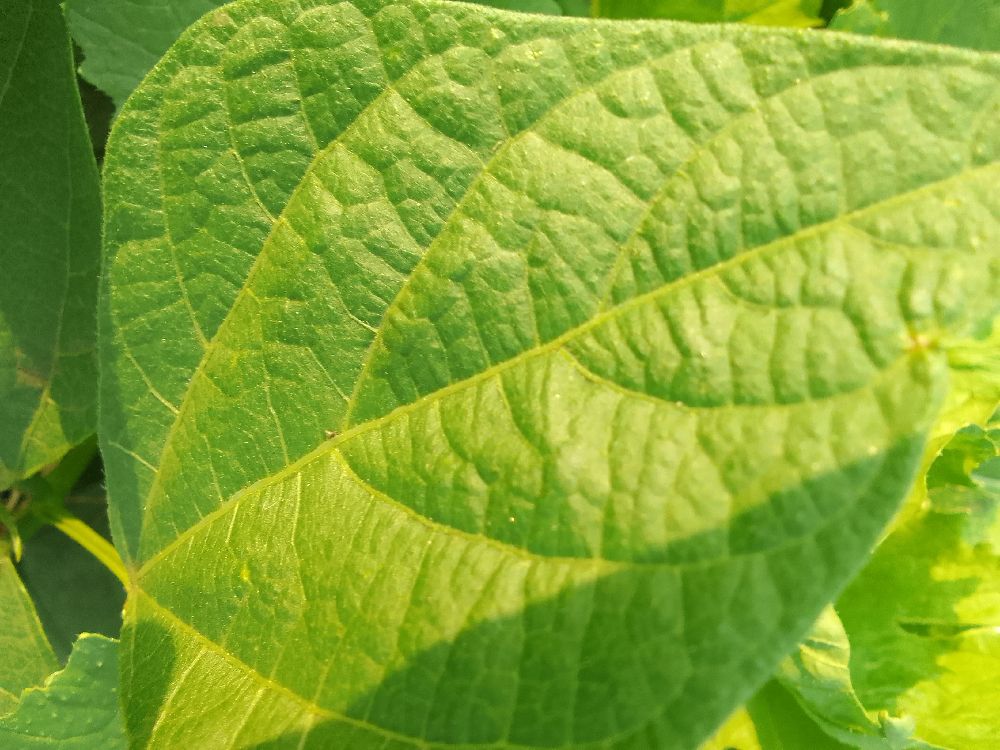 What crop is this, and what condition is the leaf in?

common bean, healthy
